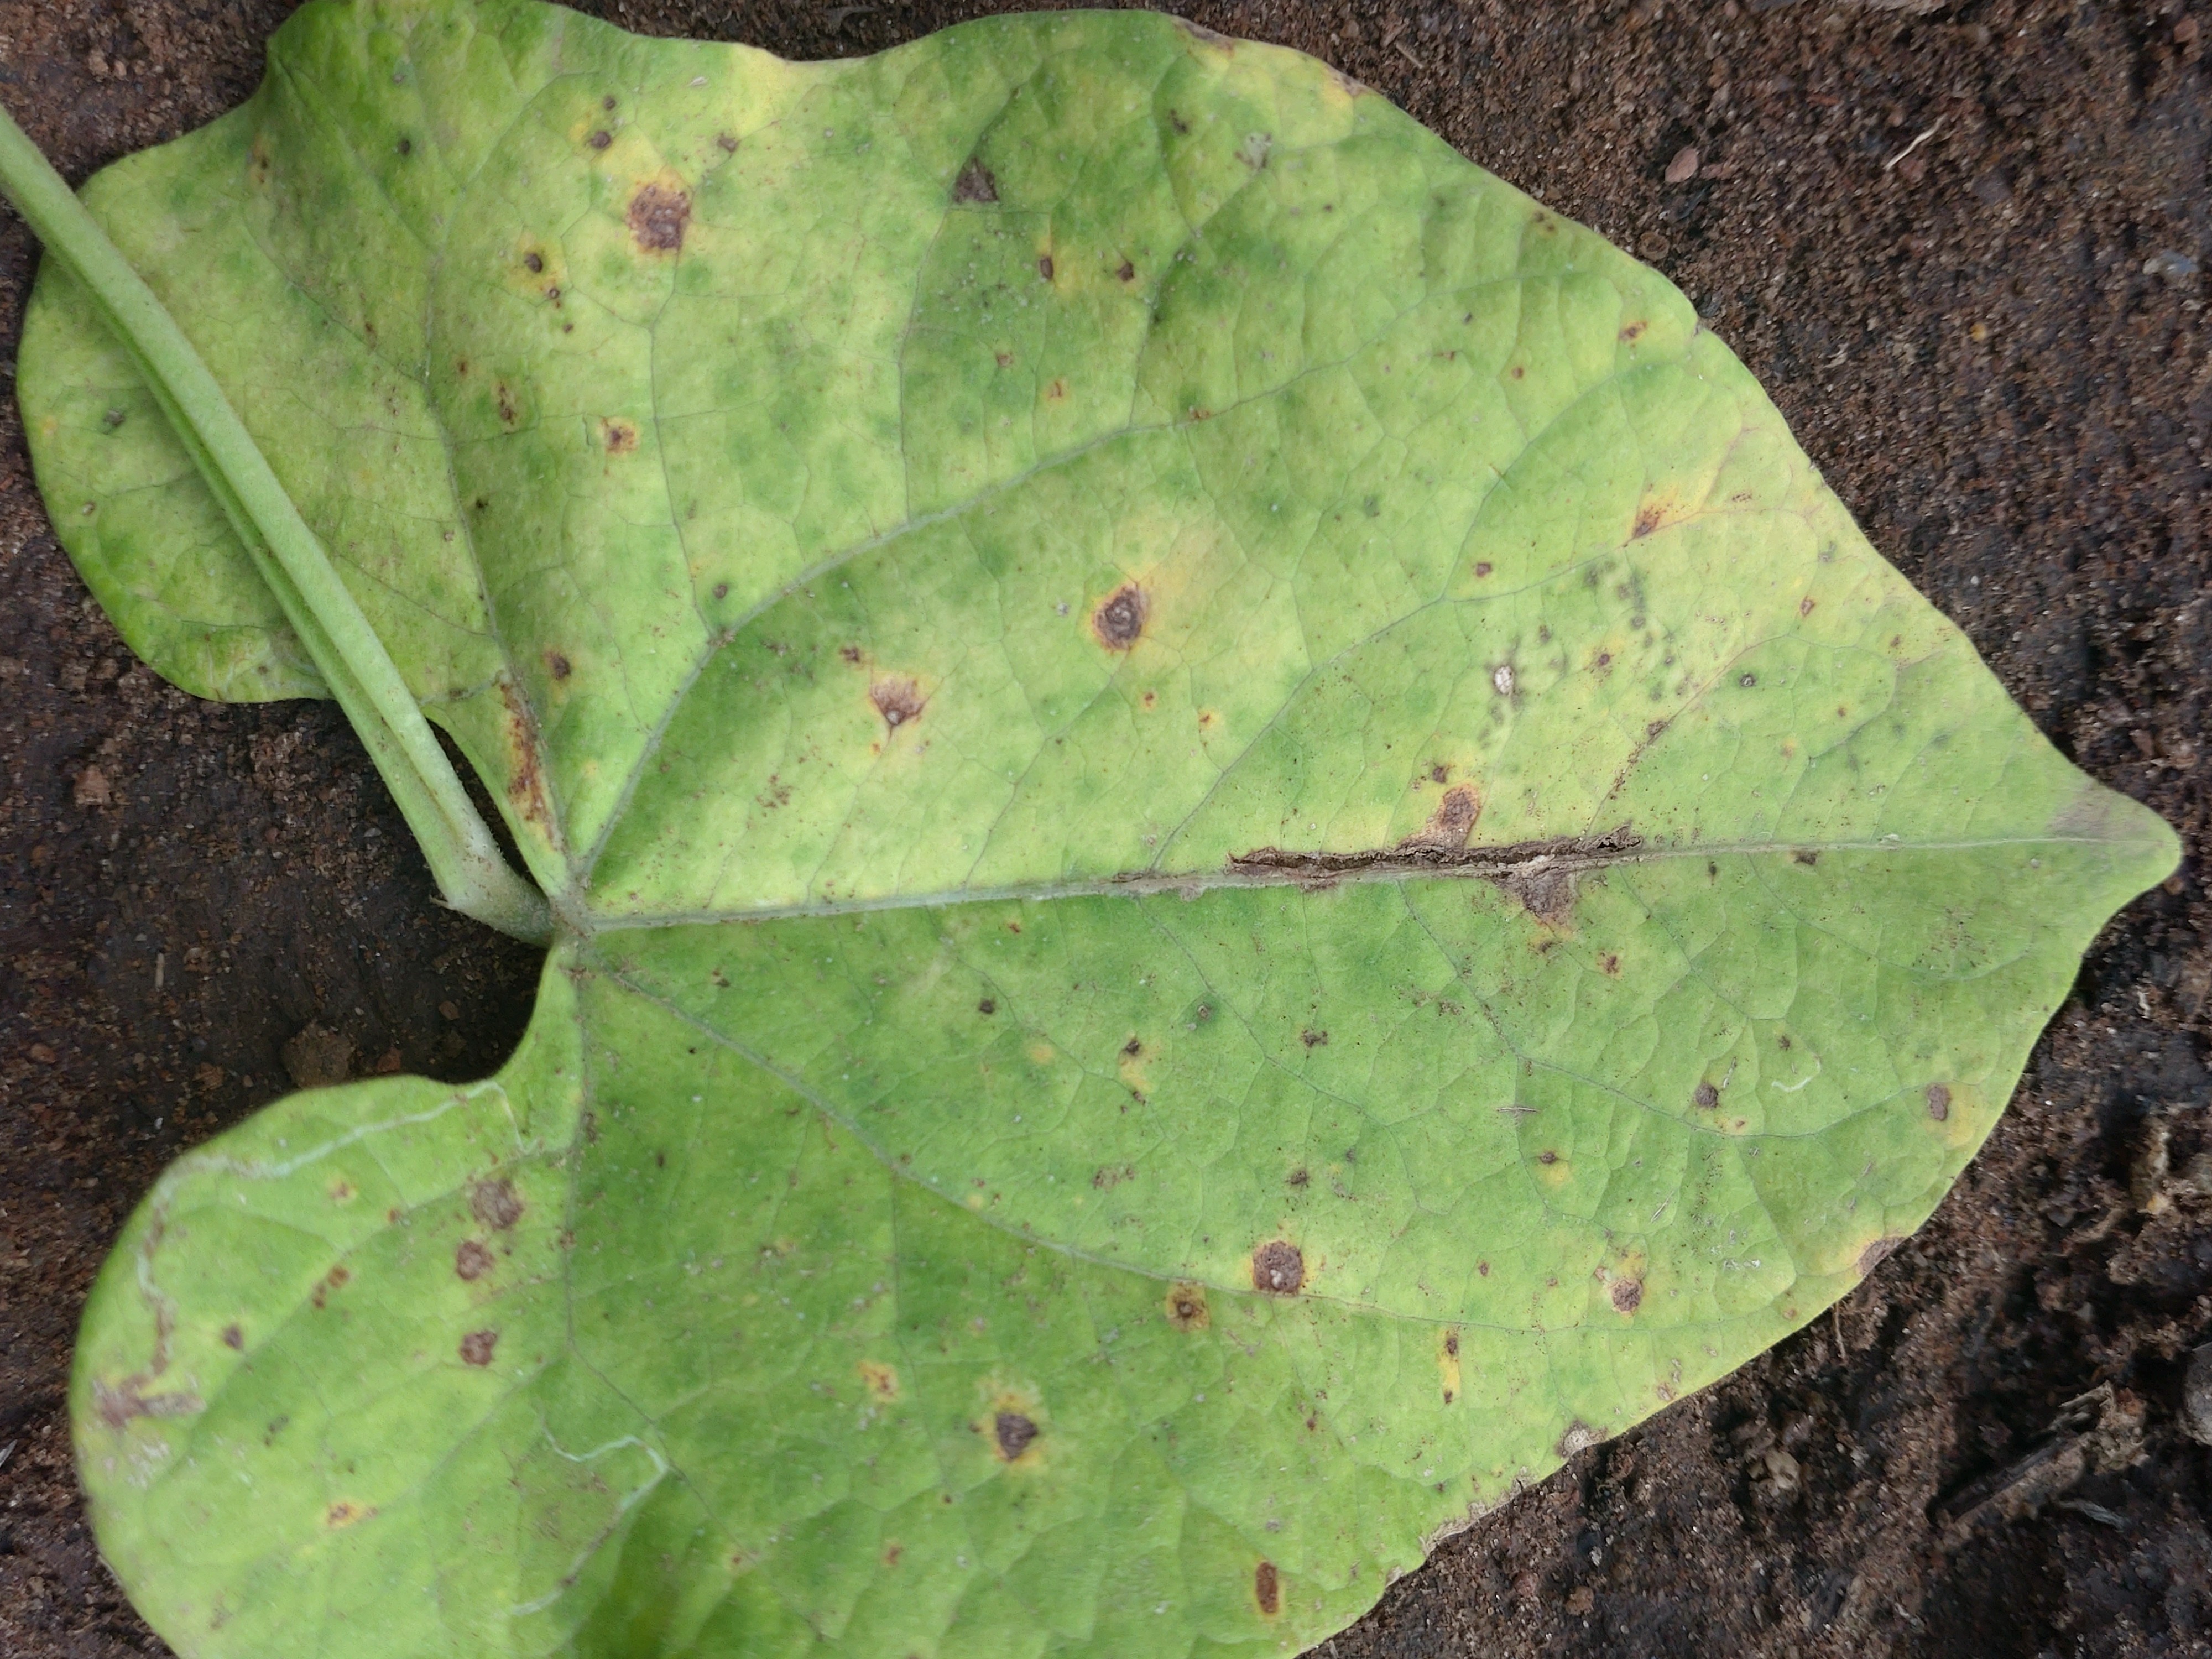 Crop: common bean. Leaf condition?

anthracnose
